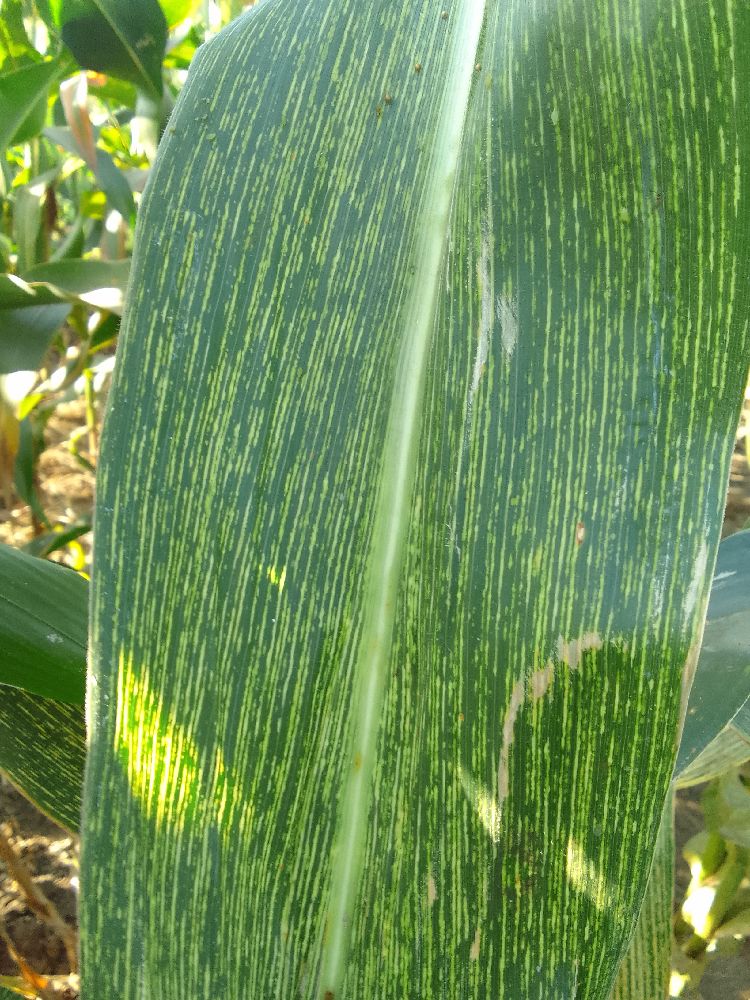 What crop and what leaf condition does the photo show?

maize, maize streak virus
